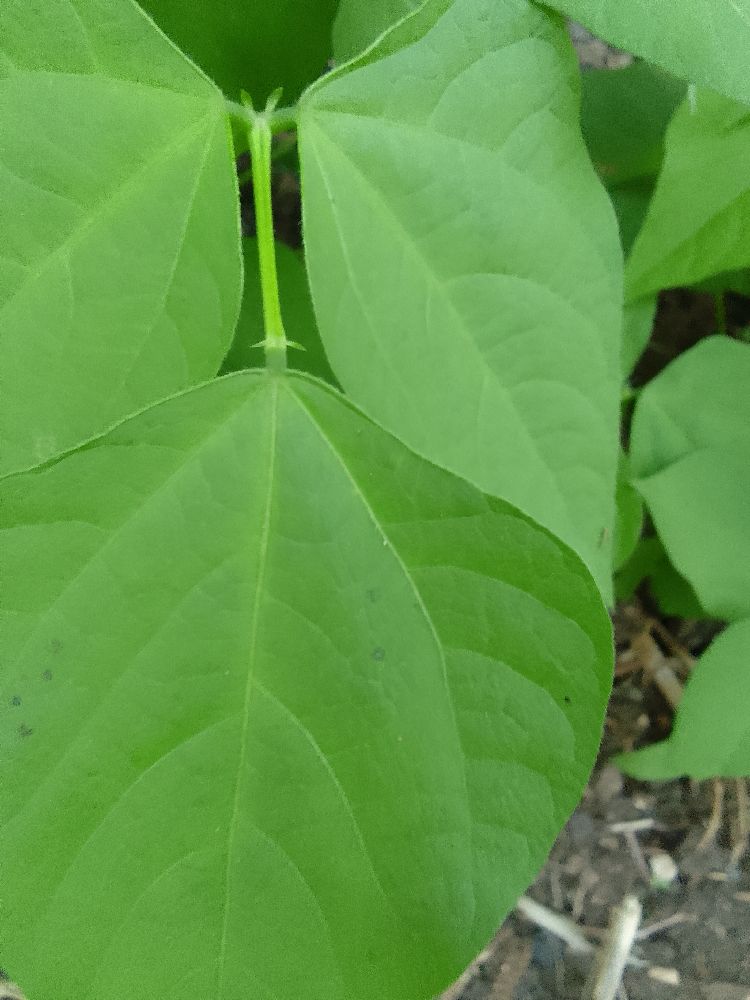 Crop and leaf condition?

common bean, healthy
